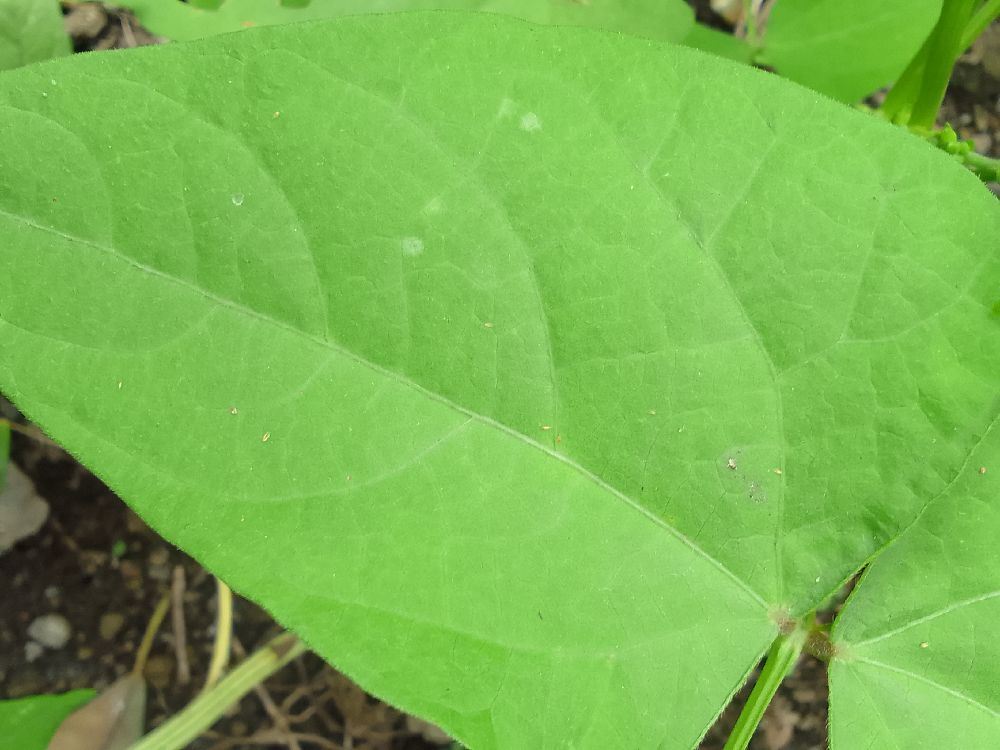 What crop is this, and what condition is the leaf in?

common bean, healthy
